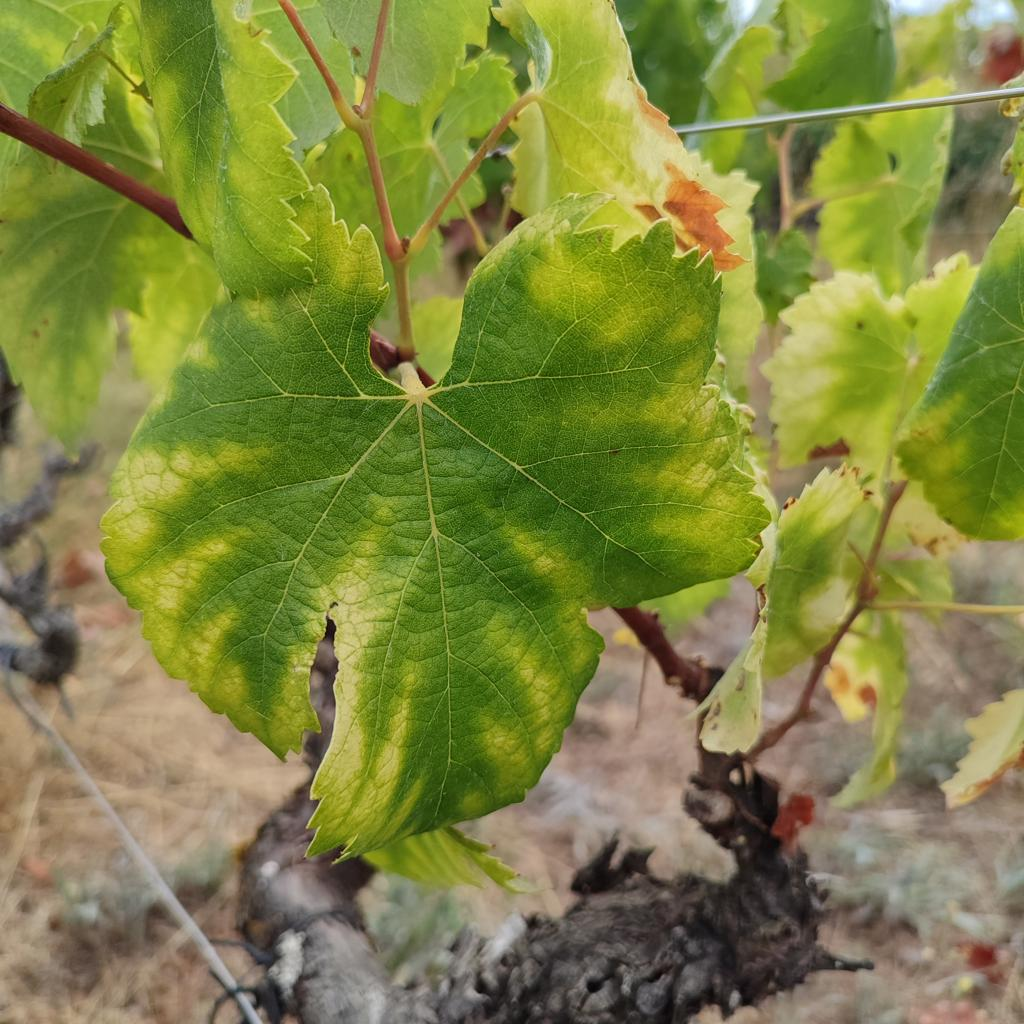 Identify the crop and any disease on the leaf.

grapevine, esca complex
